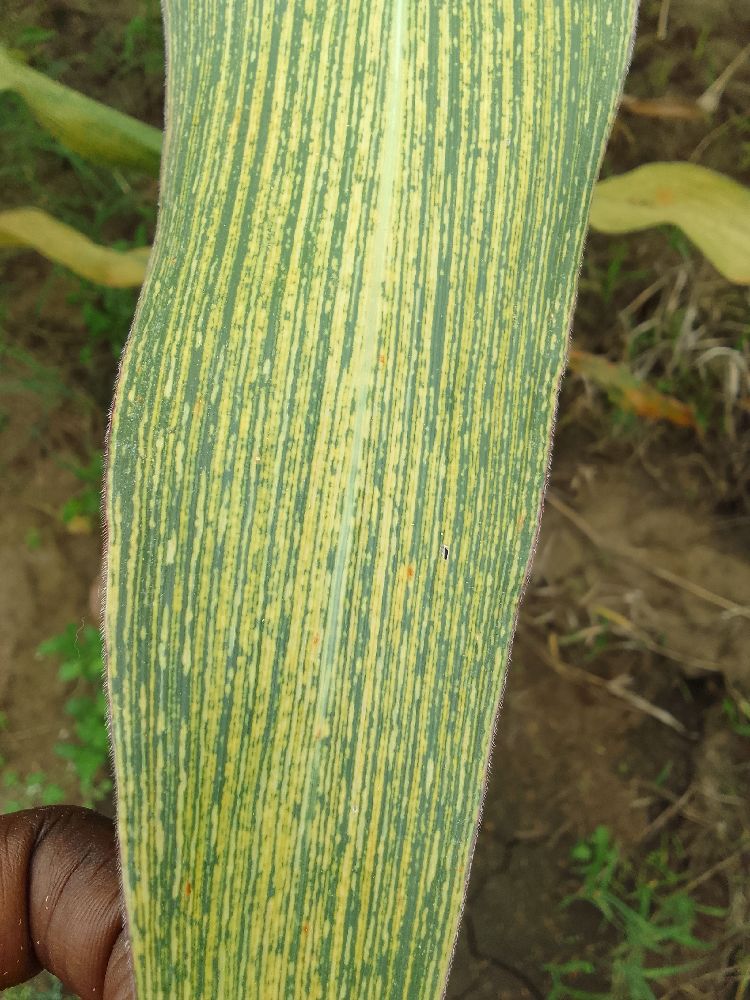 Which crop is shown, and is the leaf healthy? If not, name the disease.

maize, maize streak virus
